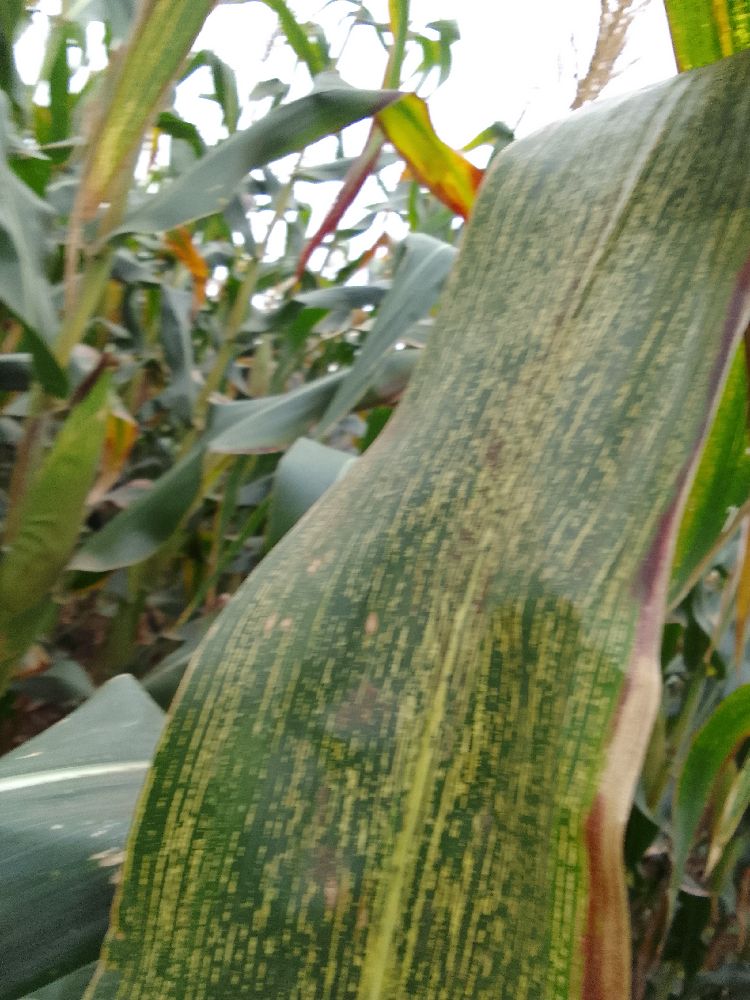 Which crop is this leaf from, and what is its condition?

maize, maize streak virus
